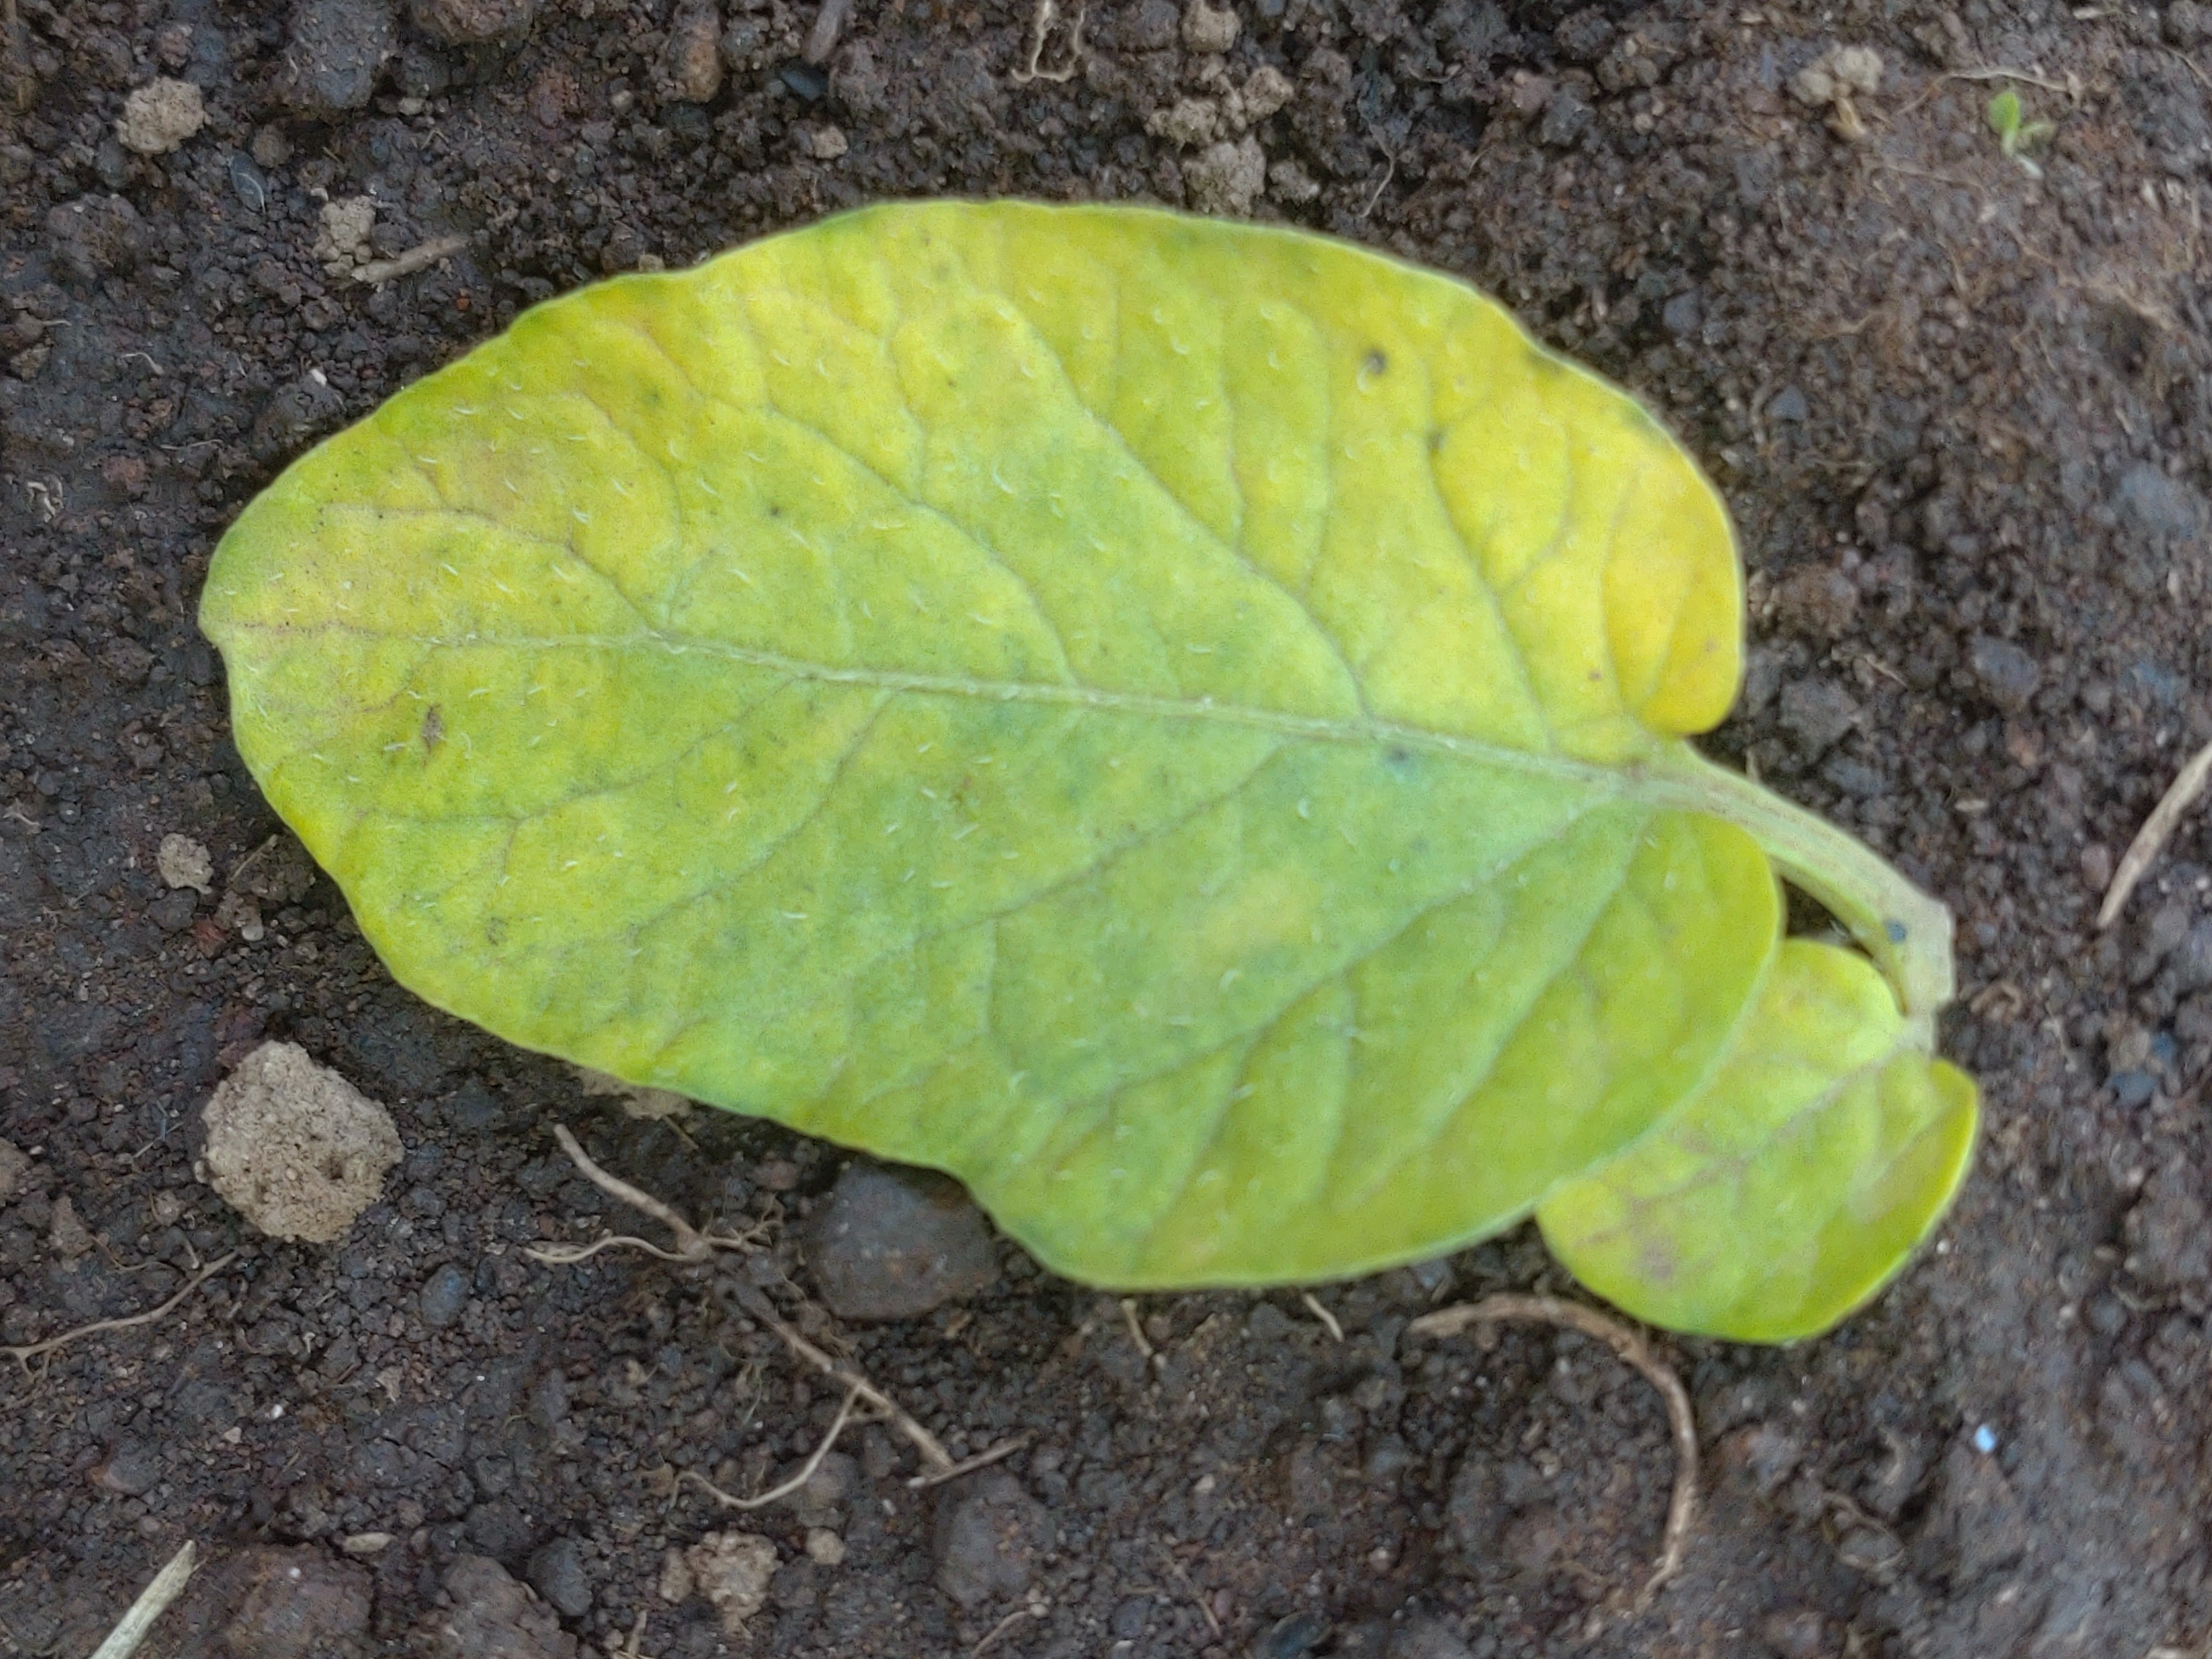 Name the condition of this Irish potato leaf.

late blight
